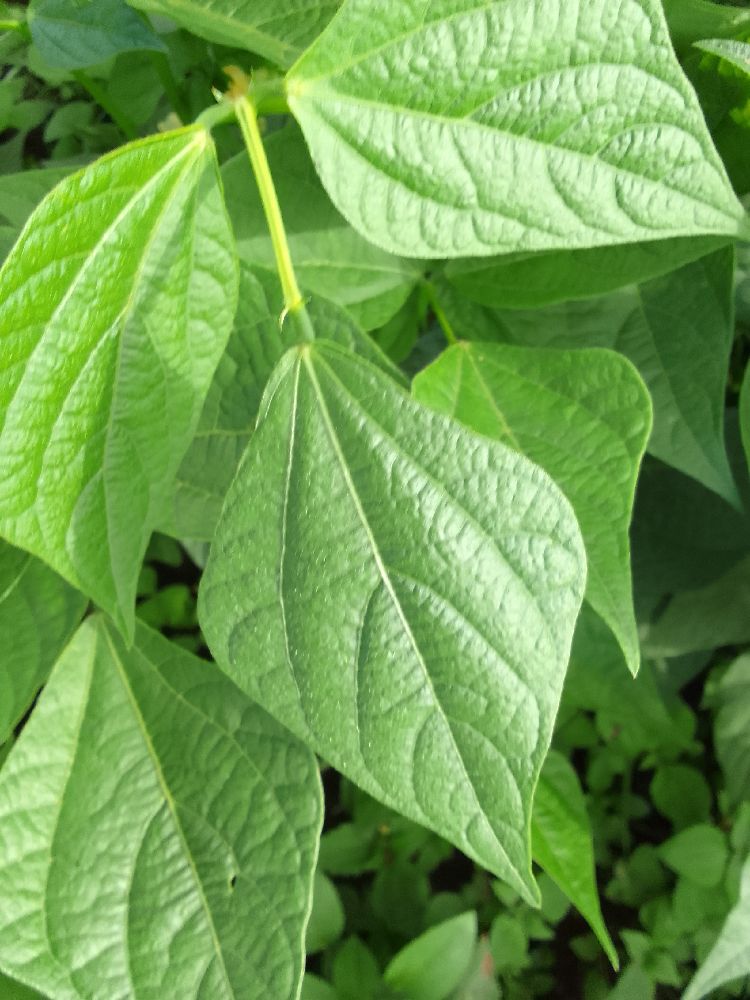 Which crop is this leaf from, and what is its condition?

common bean, healthy
